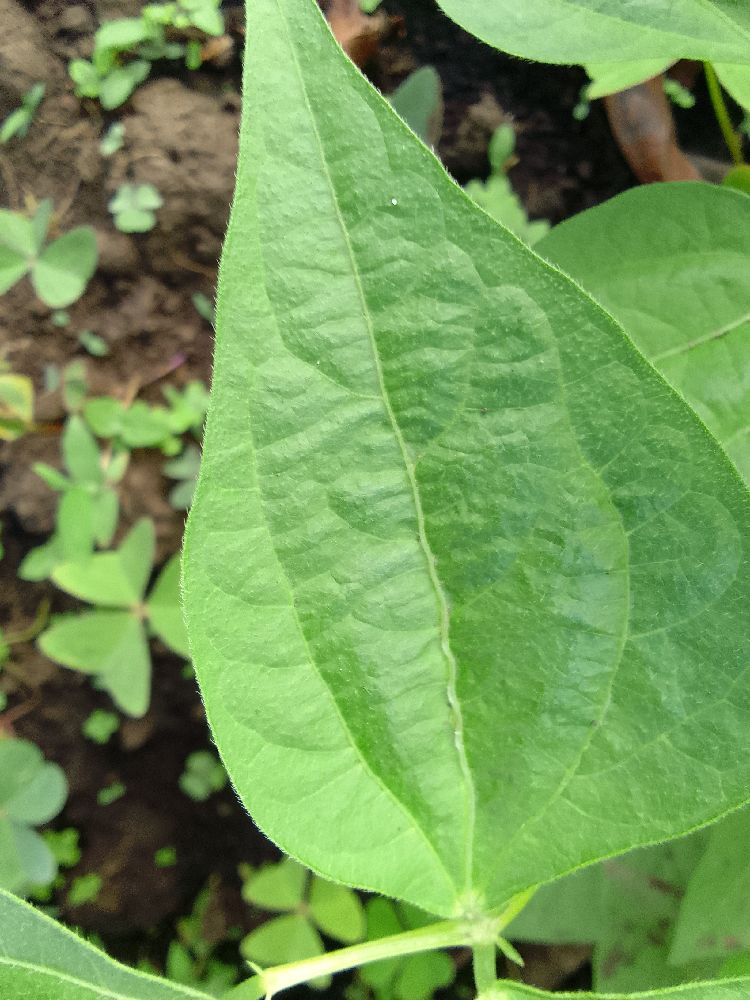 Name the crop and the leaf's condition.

common bean, healthy
